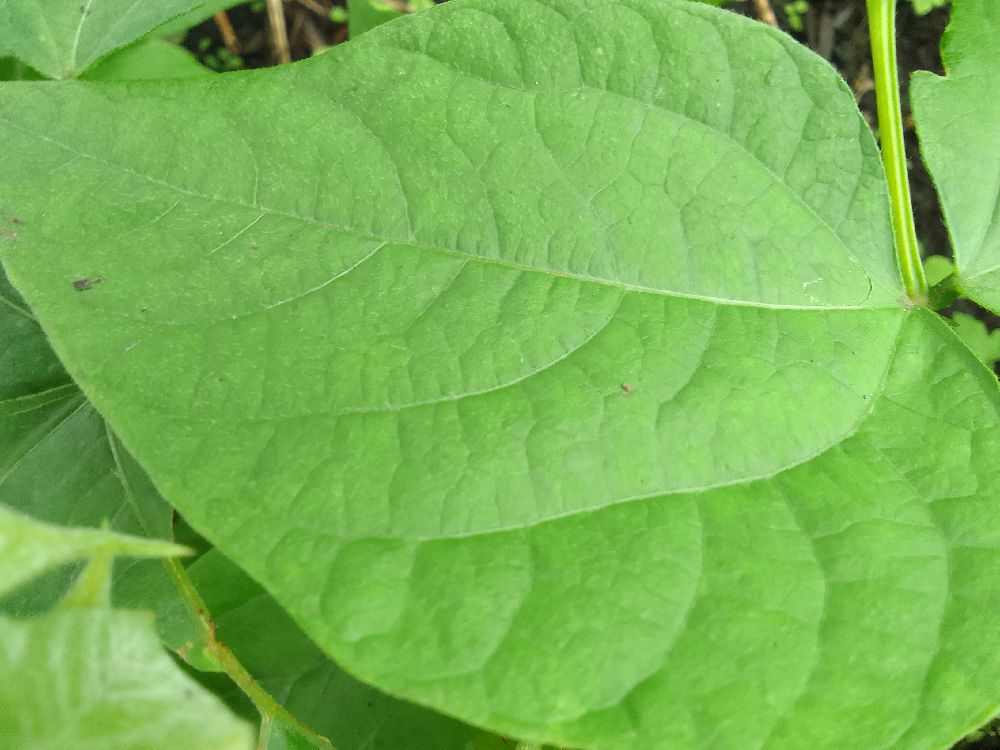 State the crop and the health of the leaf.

common bean, healthy
